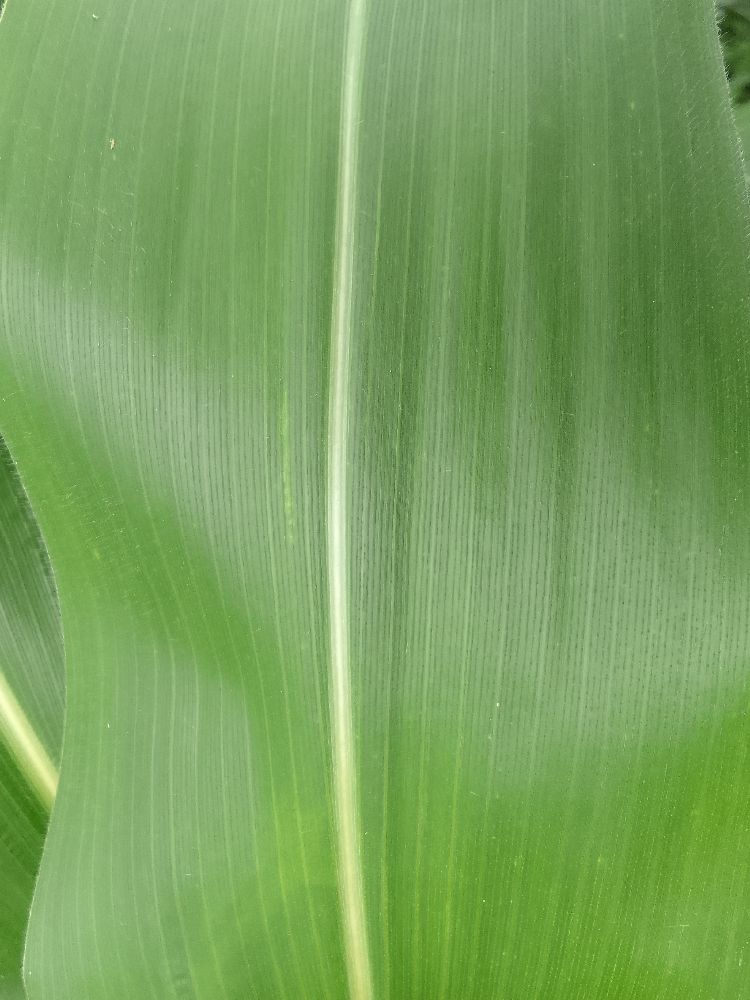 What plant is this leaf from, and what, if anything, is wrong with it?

maize, healthy
